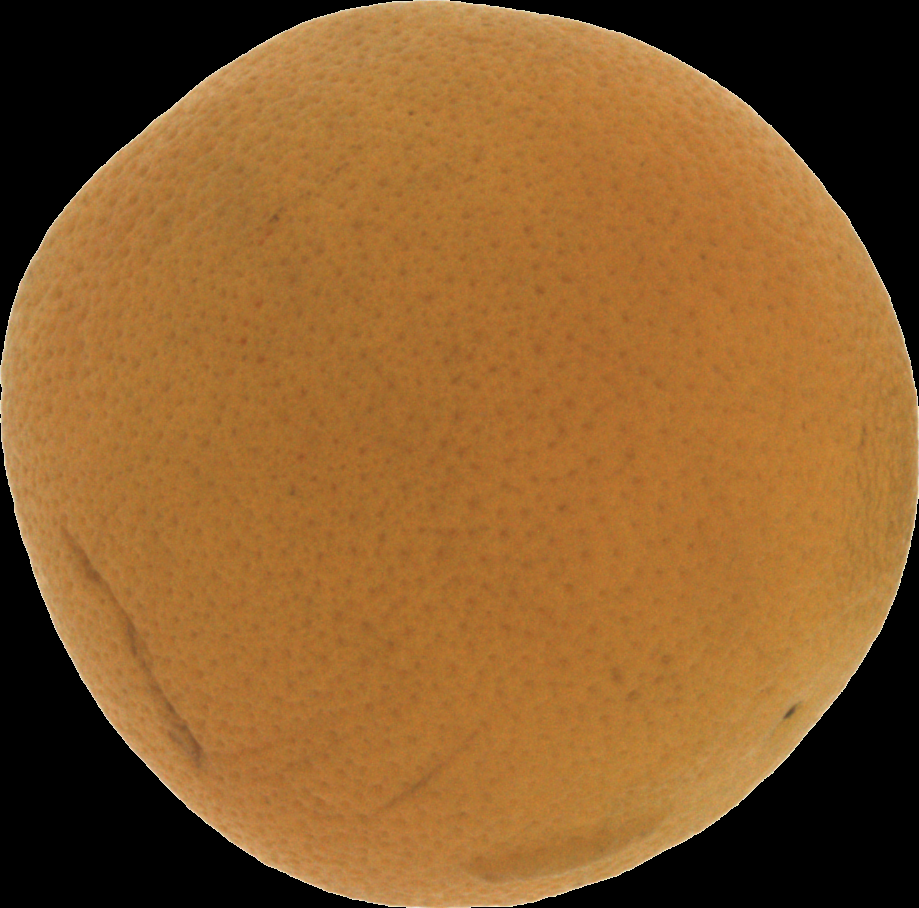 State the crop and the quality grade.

orange, bad
